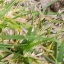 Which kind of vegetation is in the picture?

grass
